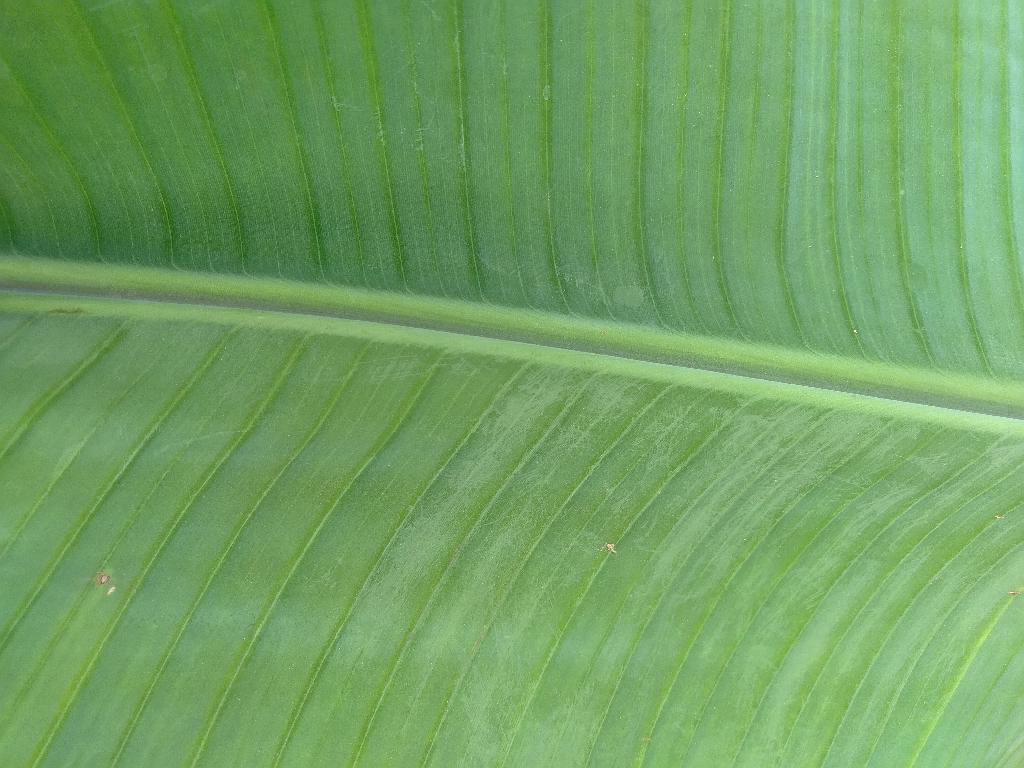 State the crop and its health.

banana, healthy
